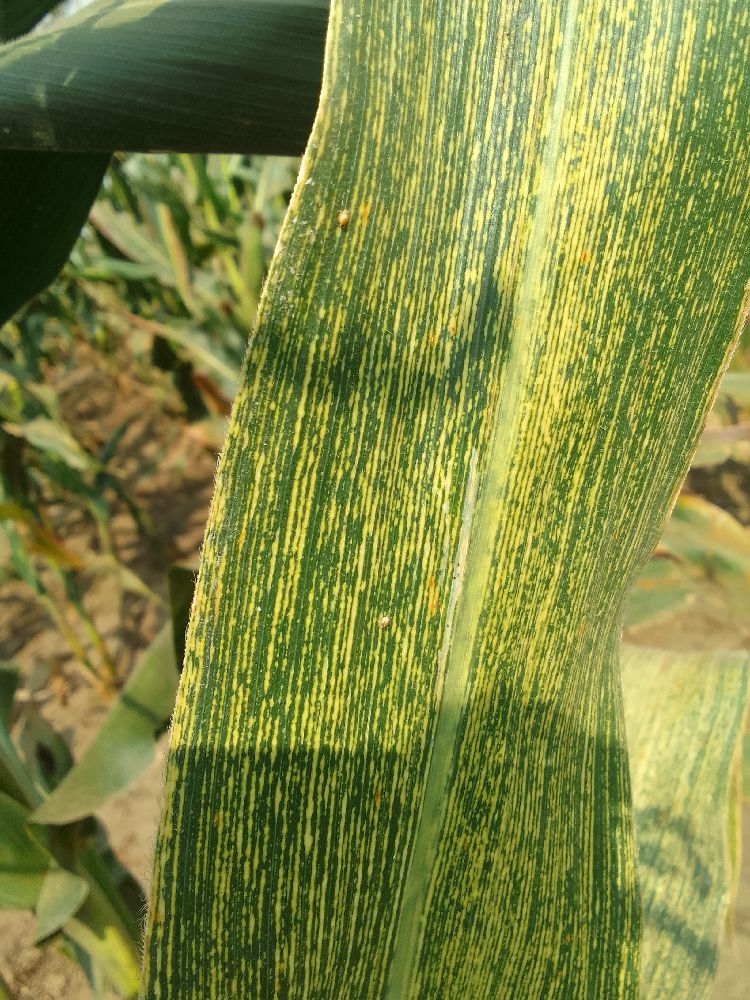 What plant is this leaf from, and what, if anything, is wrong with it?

maize, maize streak virus
